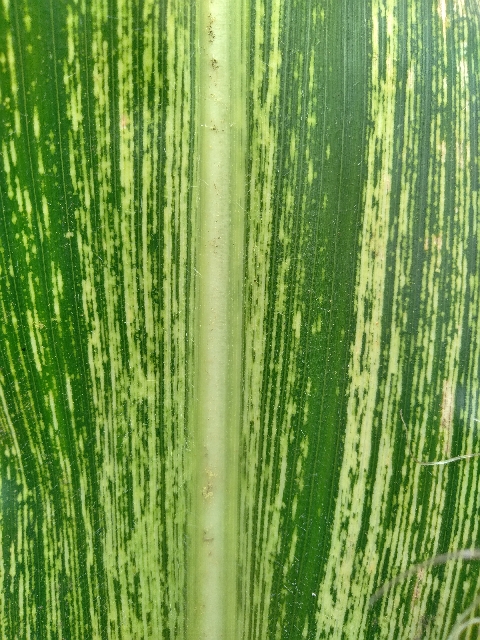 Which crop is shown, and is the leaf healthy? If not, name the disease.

maize, maize streak virus
